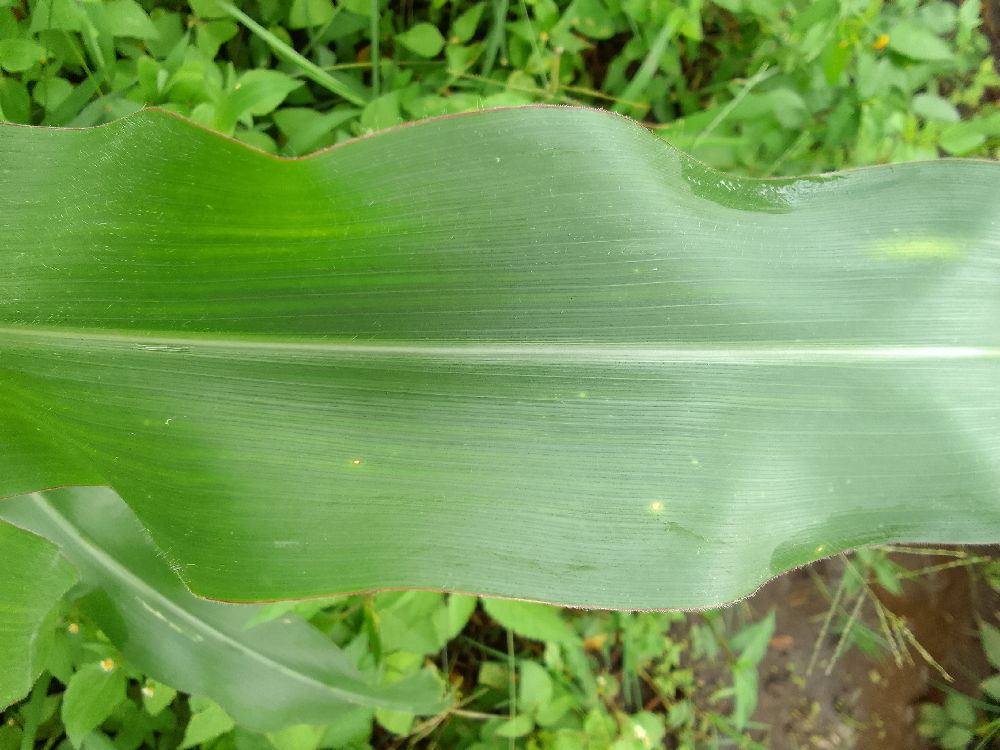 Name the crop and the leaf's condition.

maize, healthy
